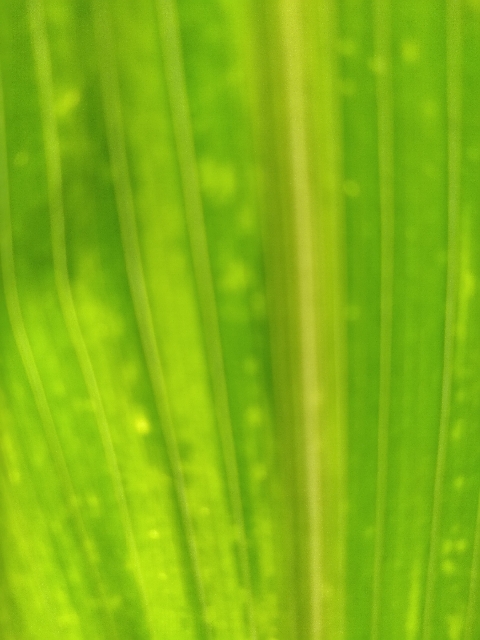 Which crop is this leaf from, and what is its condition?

maize, maize lethal necrosis
